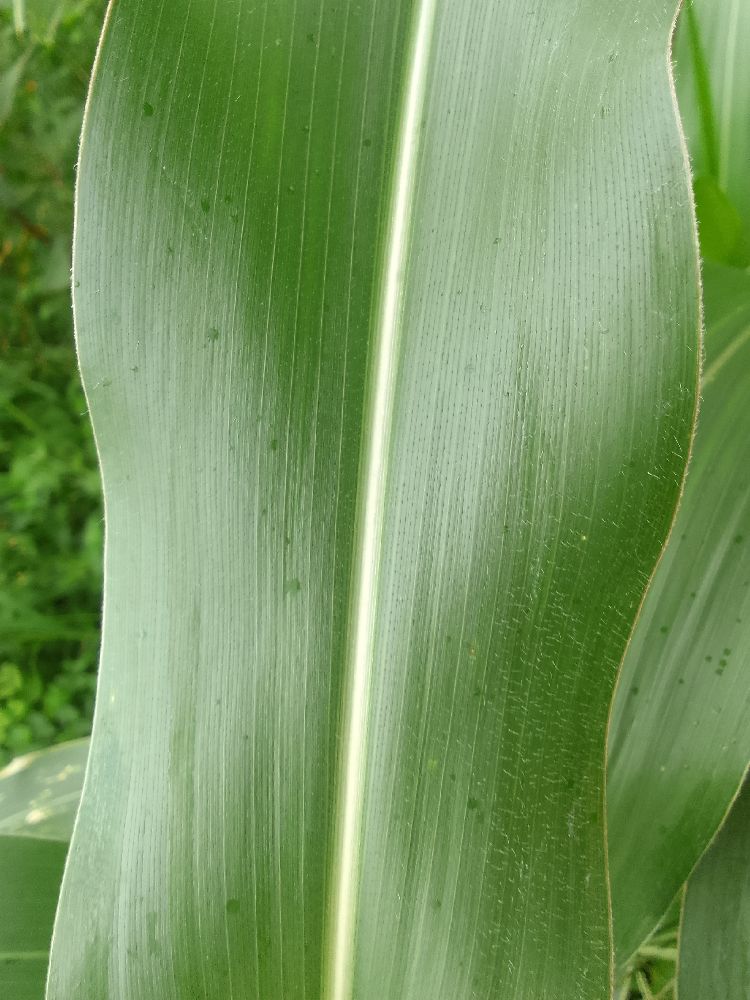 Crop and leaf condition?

maize, healthy
